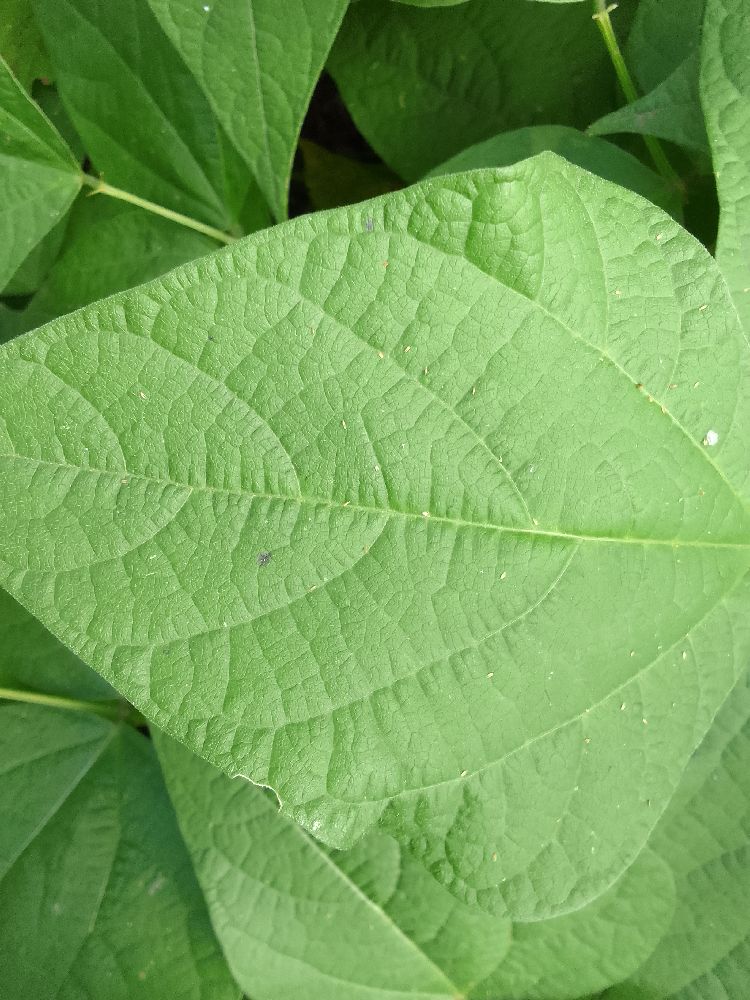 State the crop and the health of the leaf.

common bean, healthy
